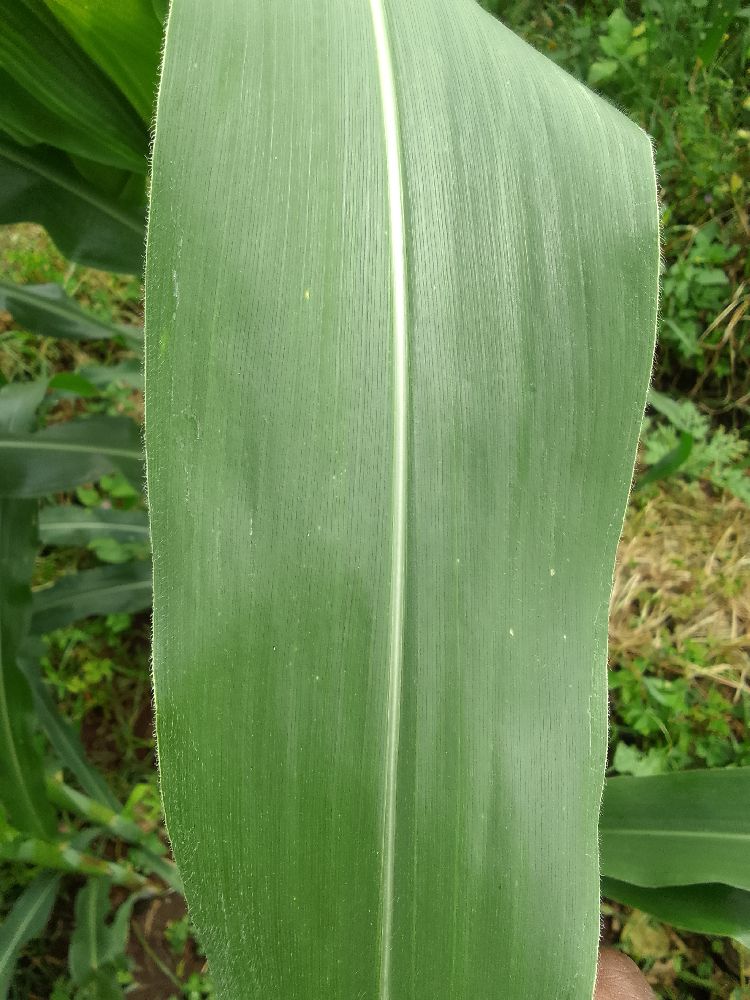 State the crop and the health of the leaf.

maize, healthy
